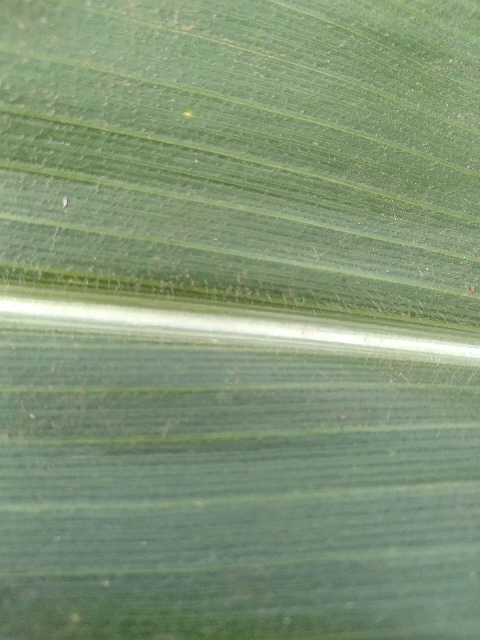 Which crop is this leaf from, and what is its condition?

maize, healthy
